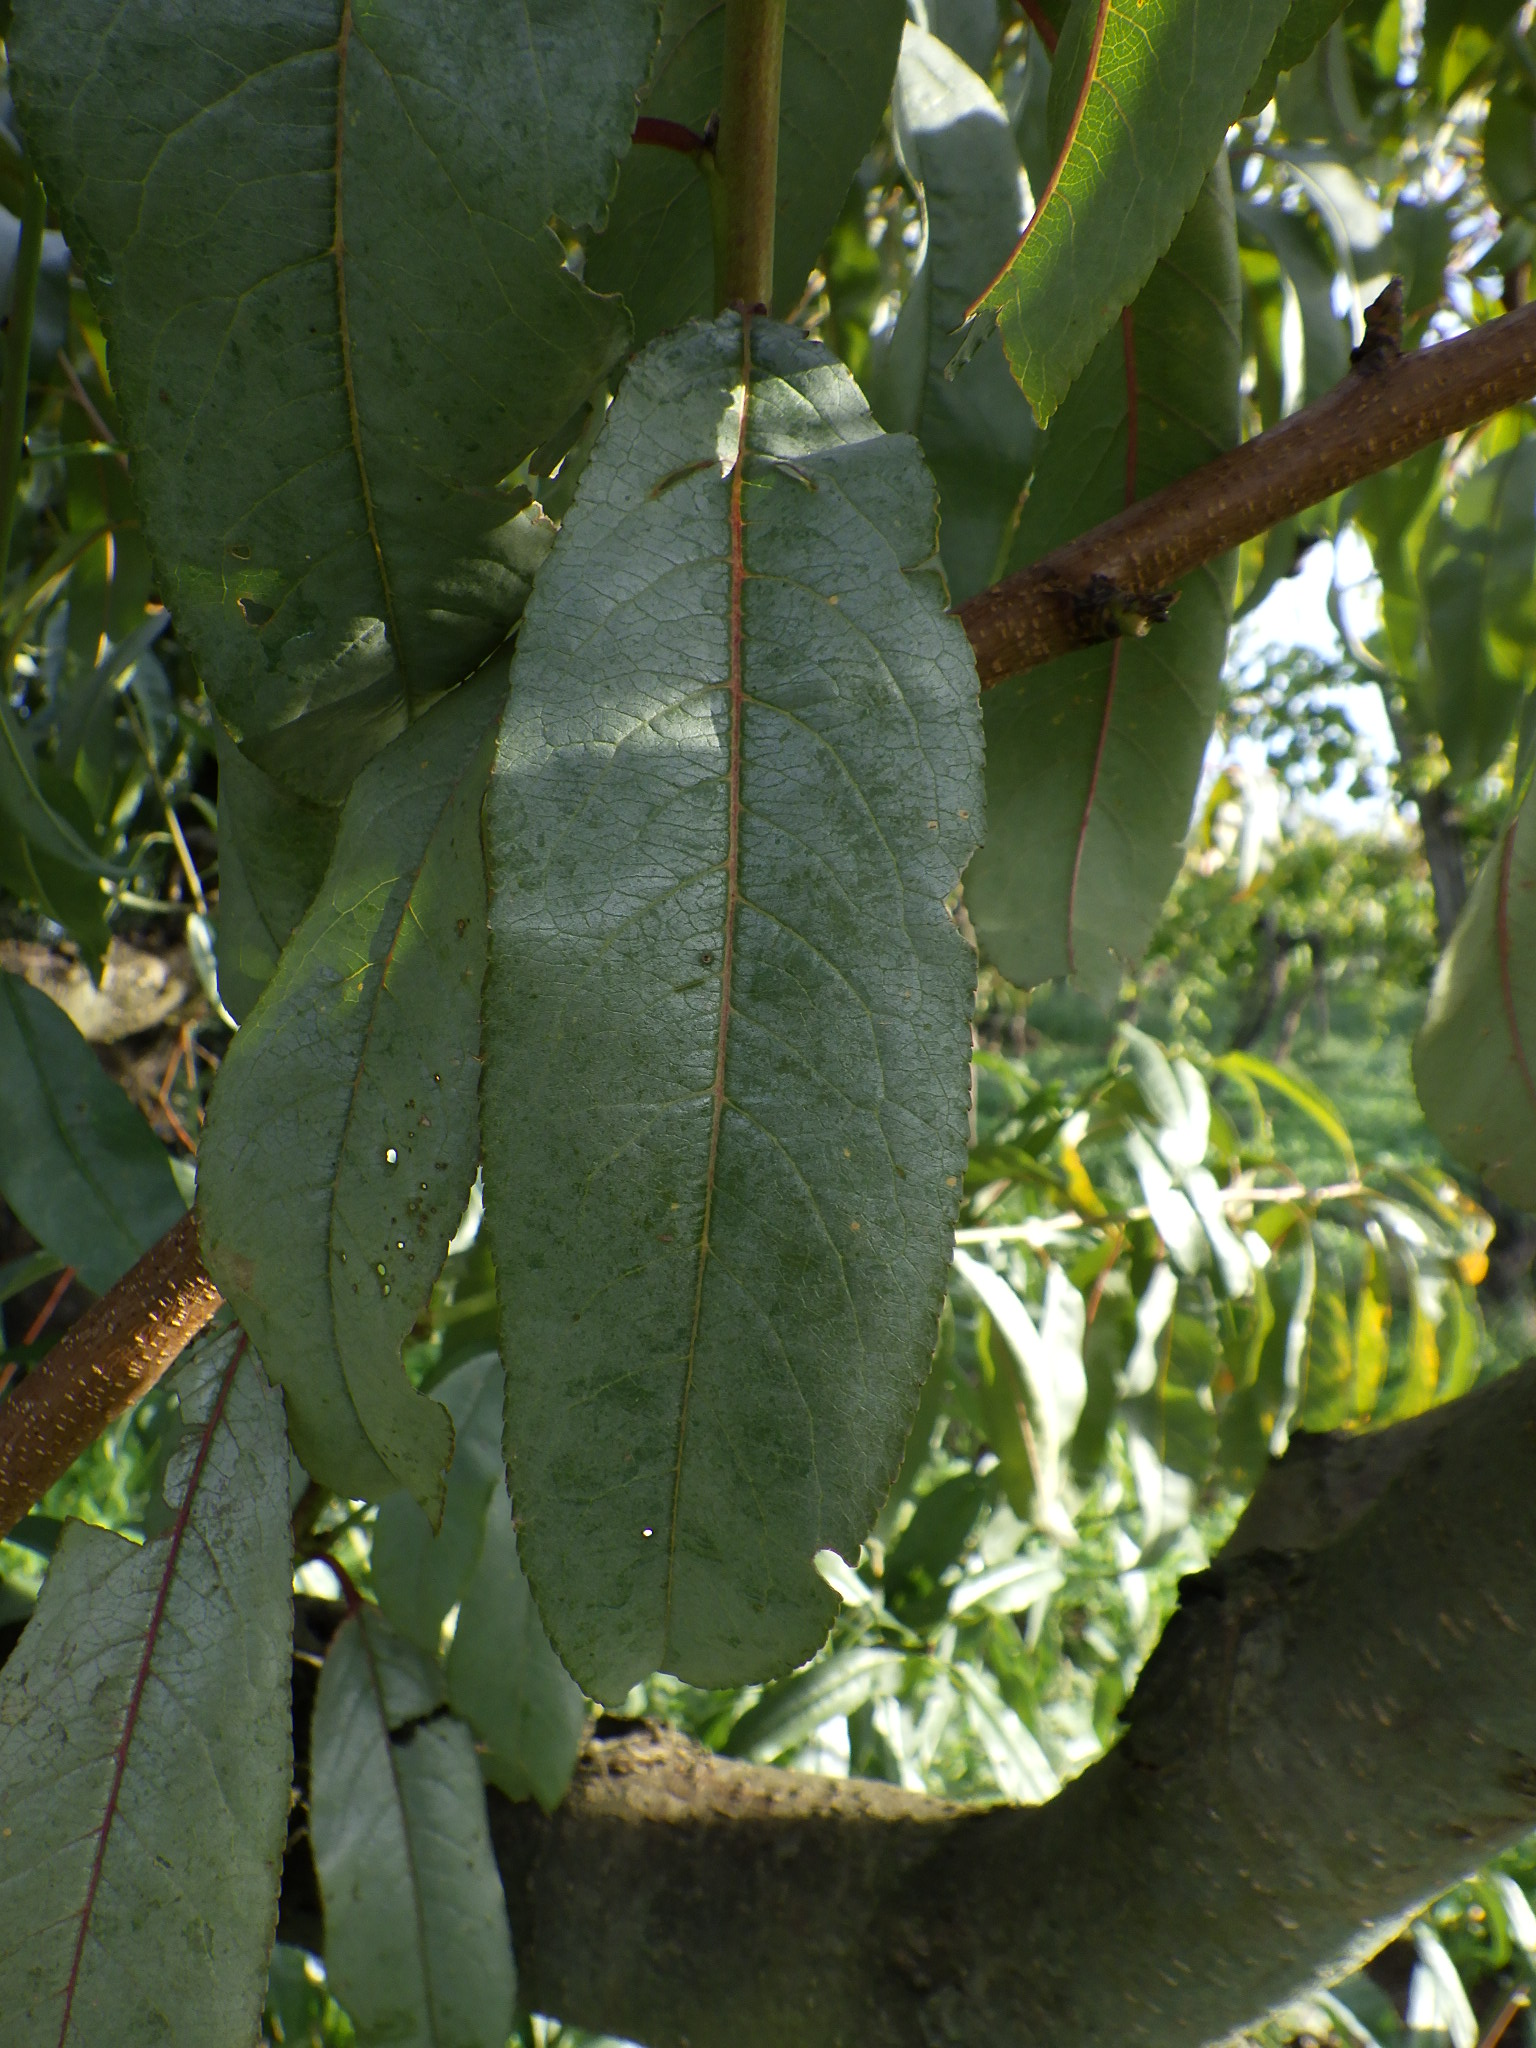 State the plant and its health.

peach, healthy
